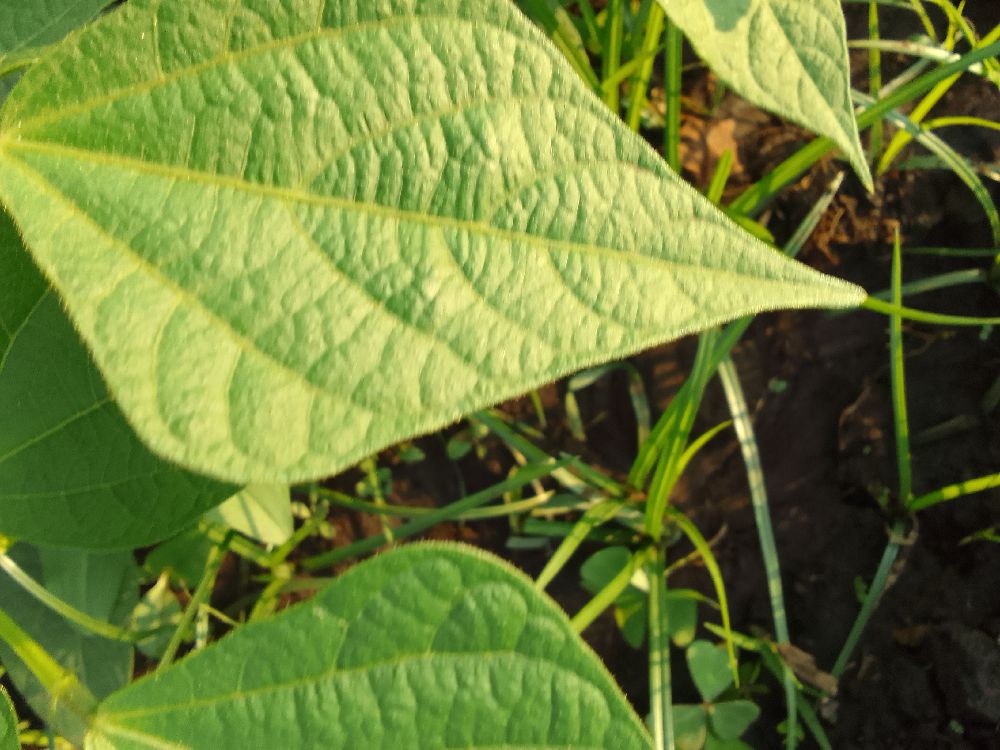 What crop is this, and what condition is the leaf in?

common bean, healthy
